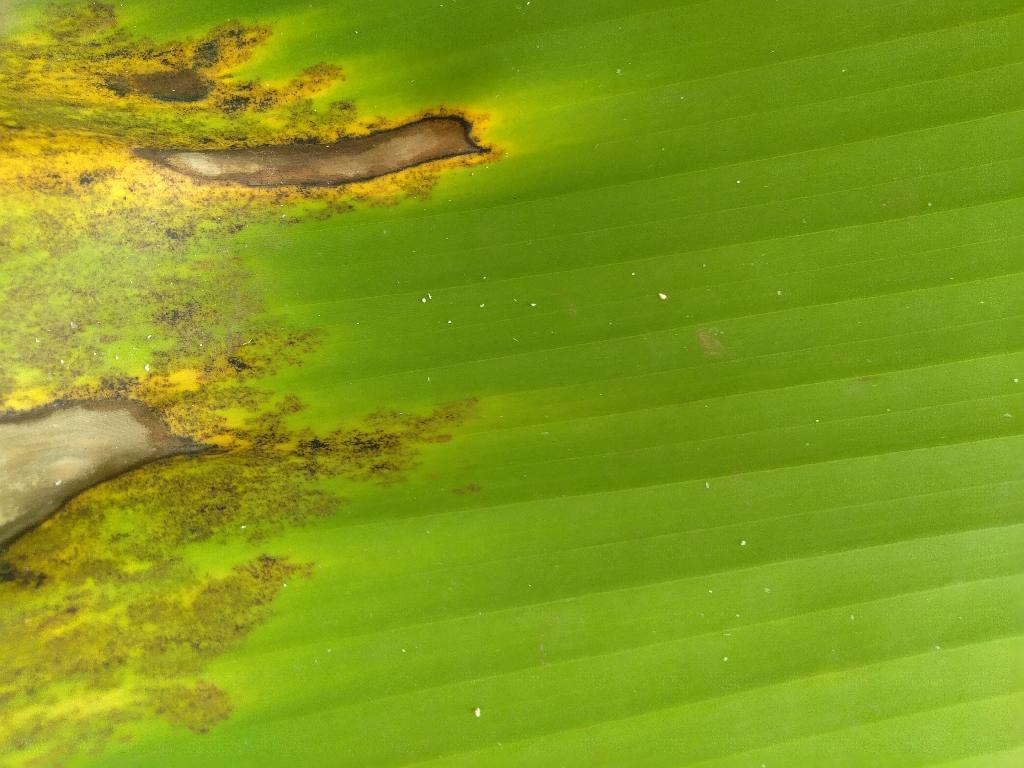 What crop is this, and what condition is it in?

banana, black sigatoka
